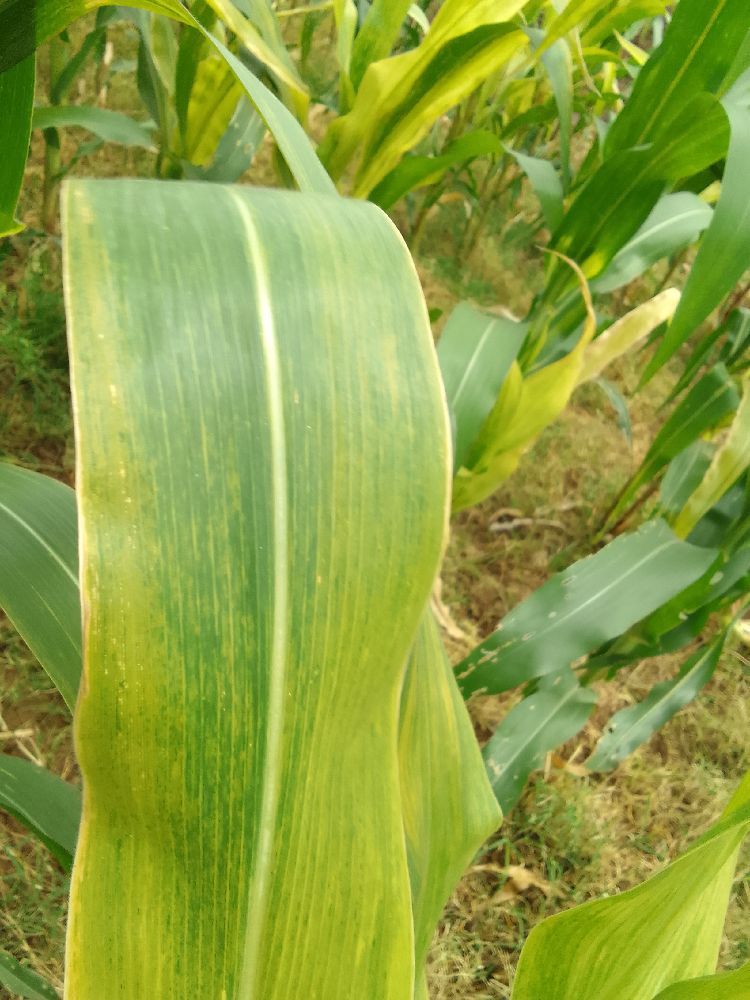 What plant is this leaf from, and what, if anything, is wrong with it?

maize, maize lethal necrosis
